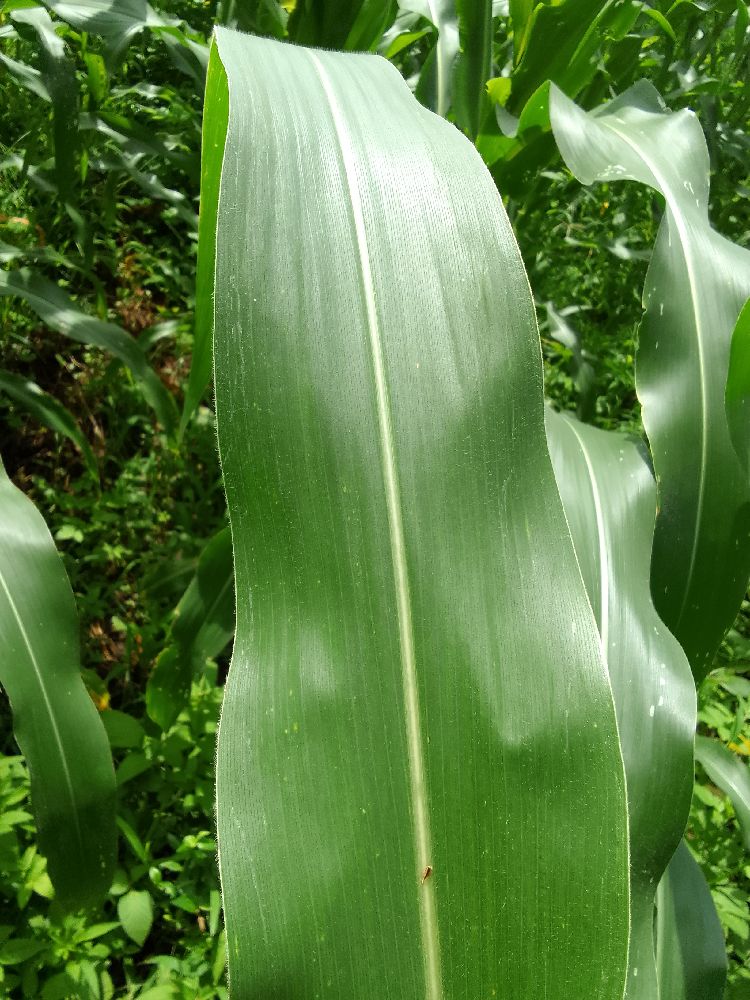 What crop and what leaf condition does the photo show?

maize, healthy
